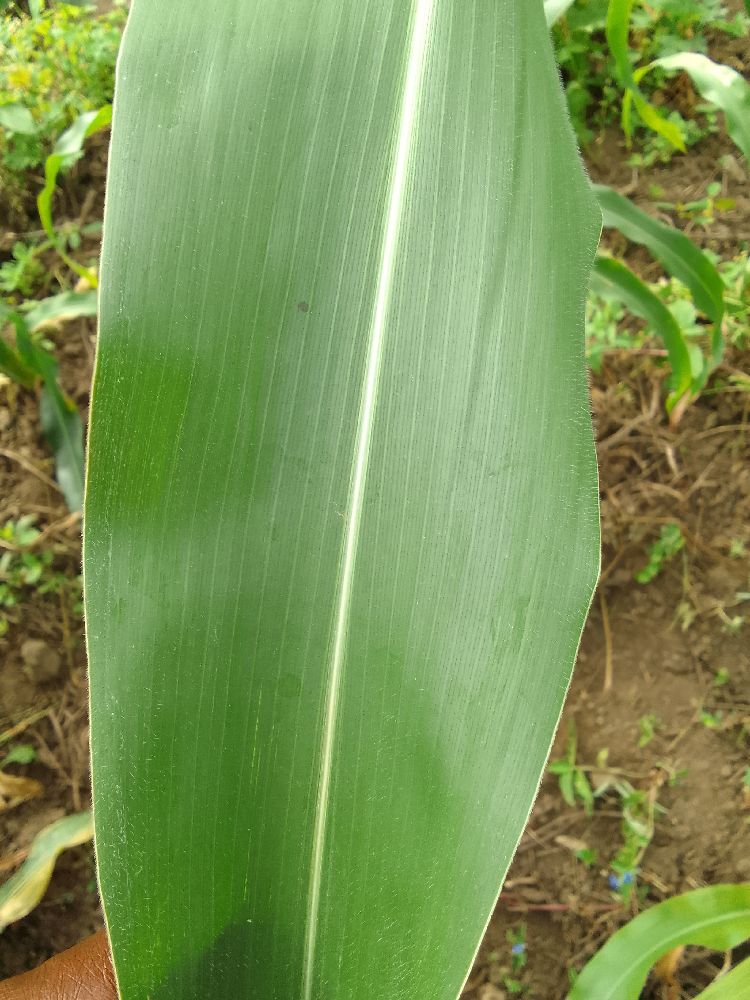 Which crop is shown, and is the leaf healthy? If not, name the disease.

maize, healthy
